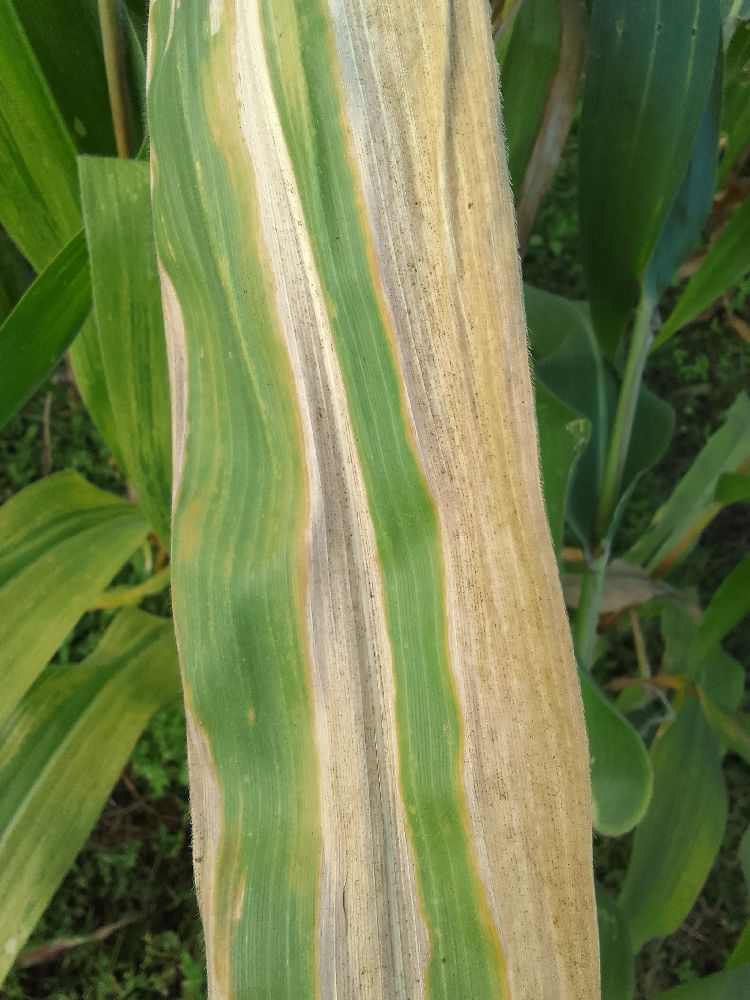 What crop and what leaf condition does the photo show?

maize, maize lethal necrosis
